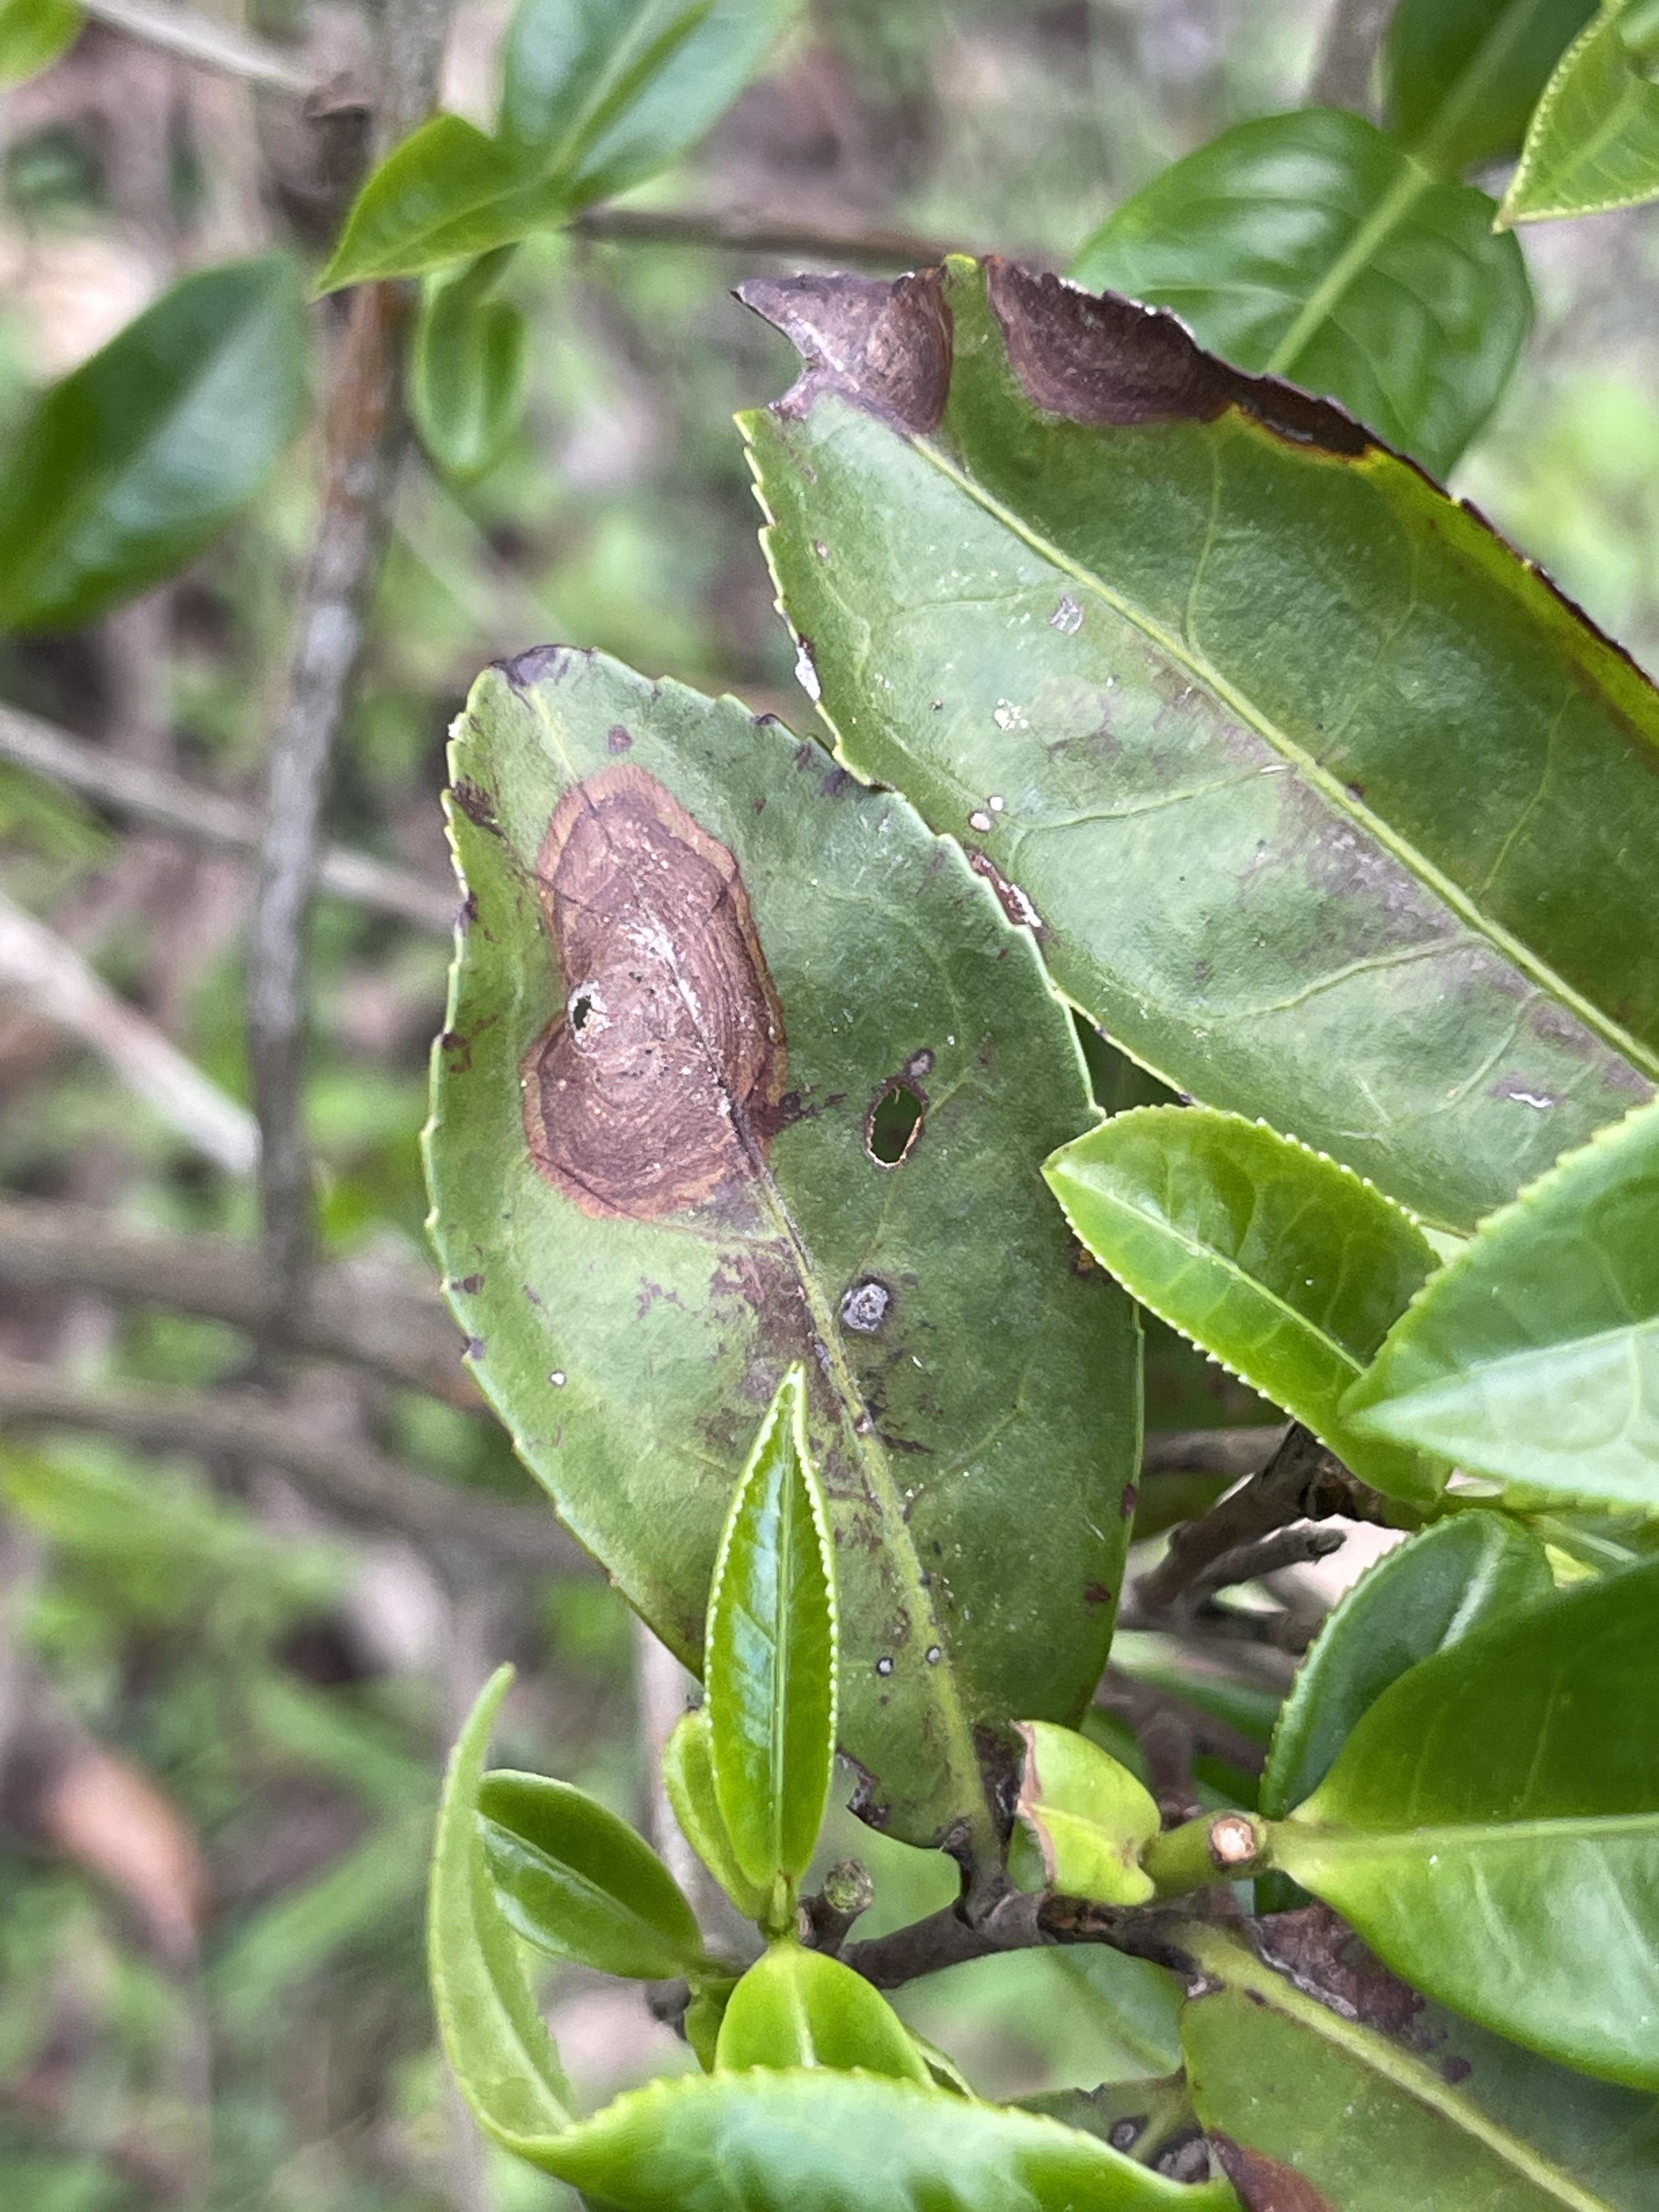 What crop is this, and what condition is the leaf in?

tea, blight
